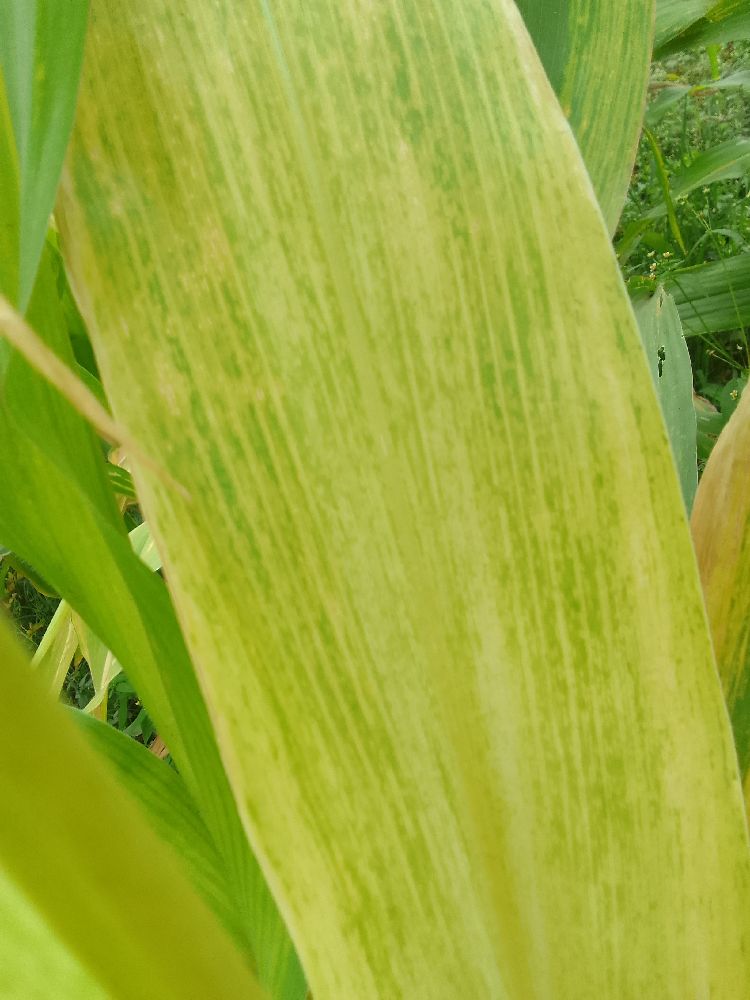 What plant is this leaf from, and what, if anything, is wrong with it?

maize, maize lethal necrosis
